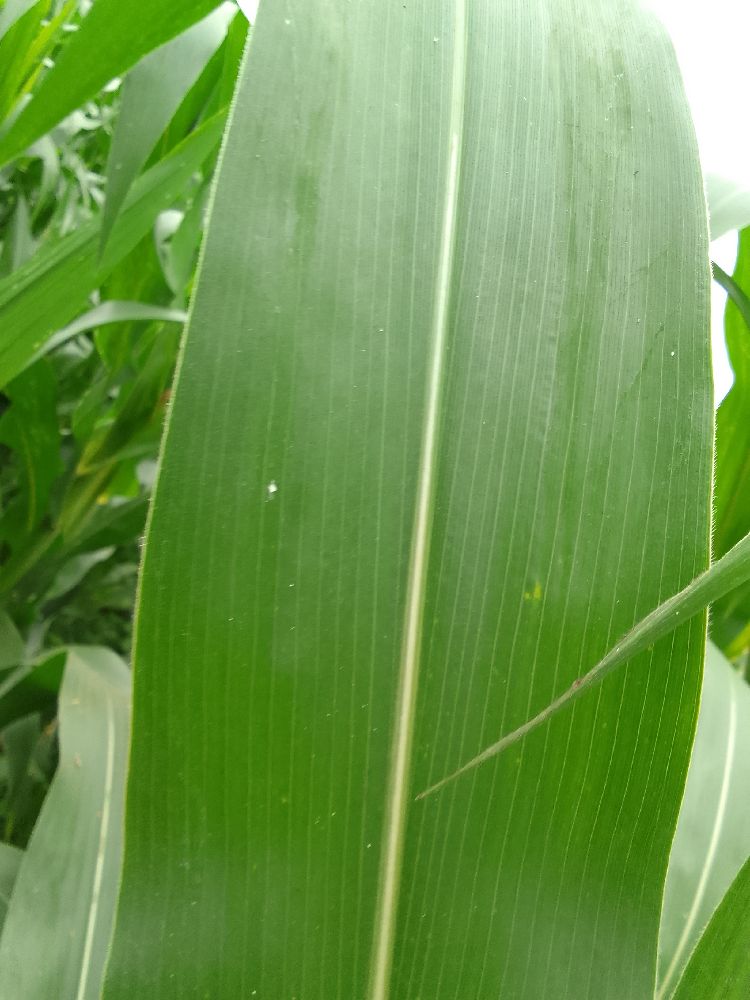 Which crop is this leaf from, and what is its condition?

maize, healthy
